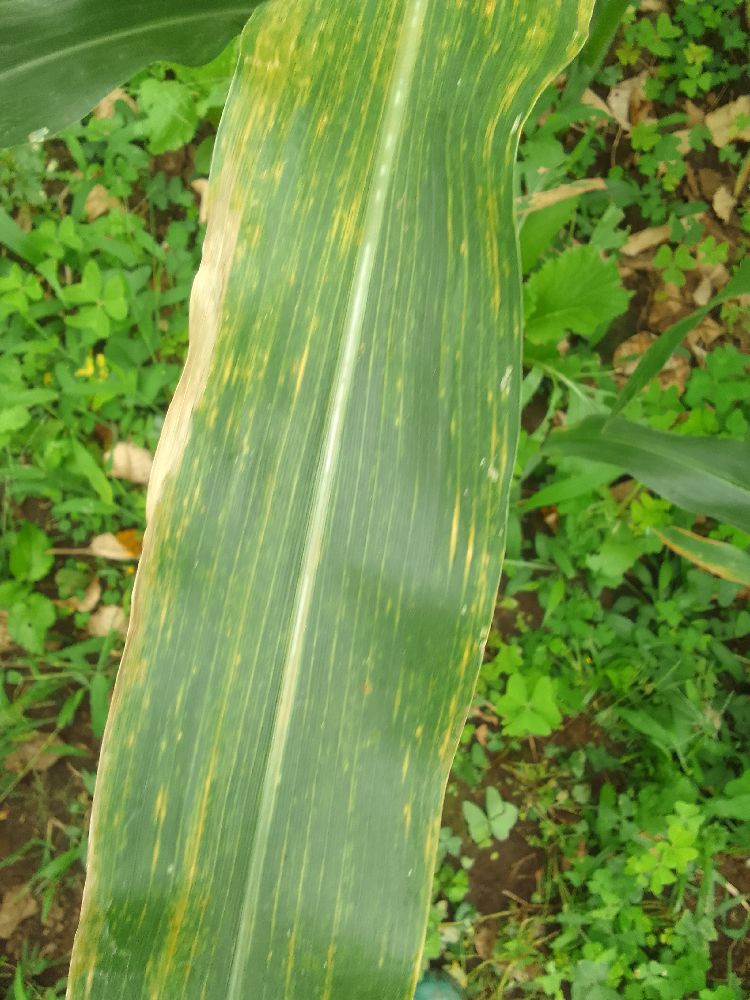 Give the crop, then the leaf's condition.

maize, maize lethal necrosis
